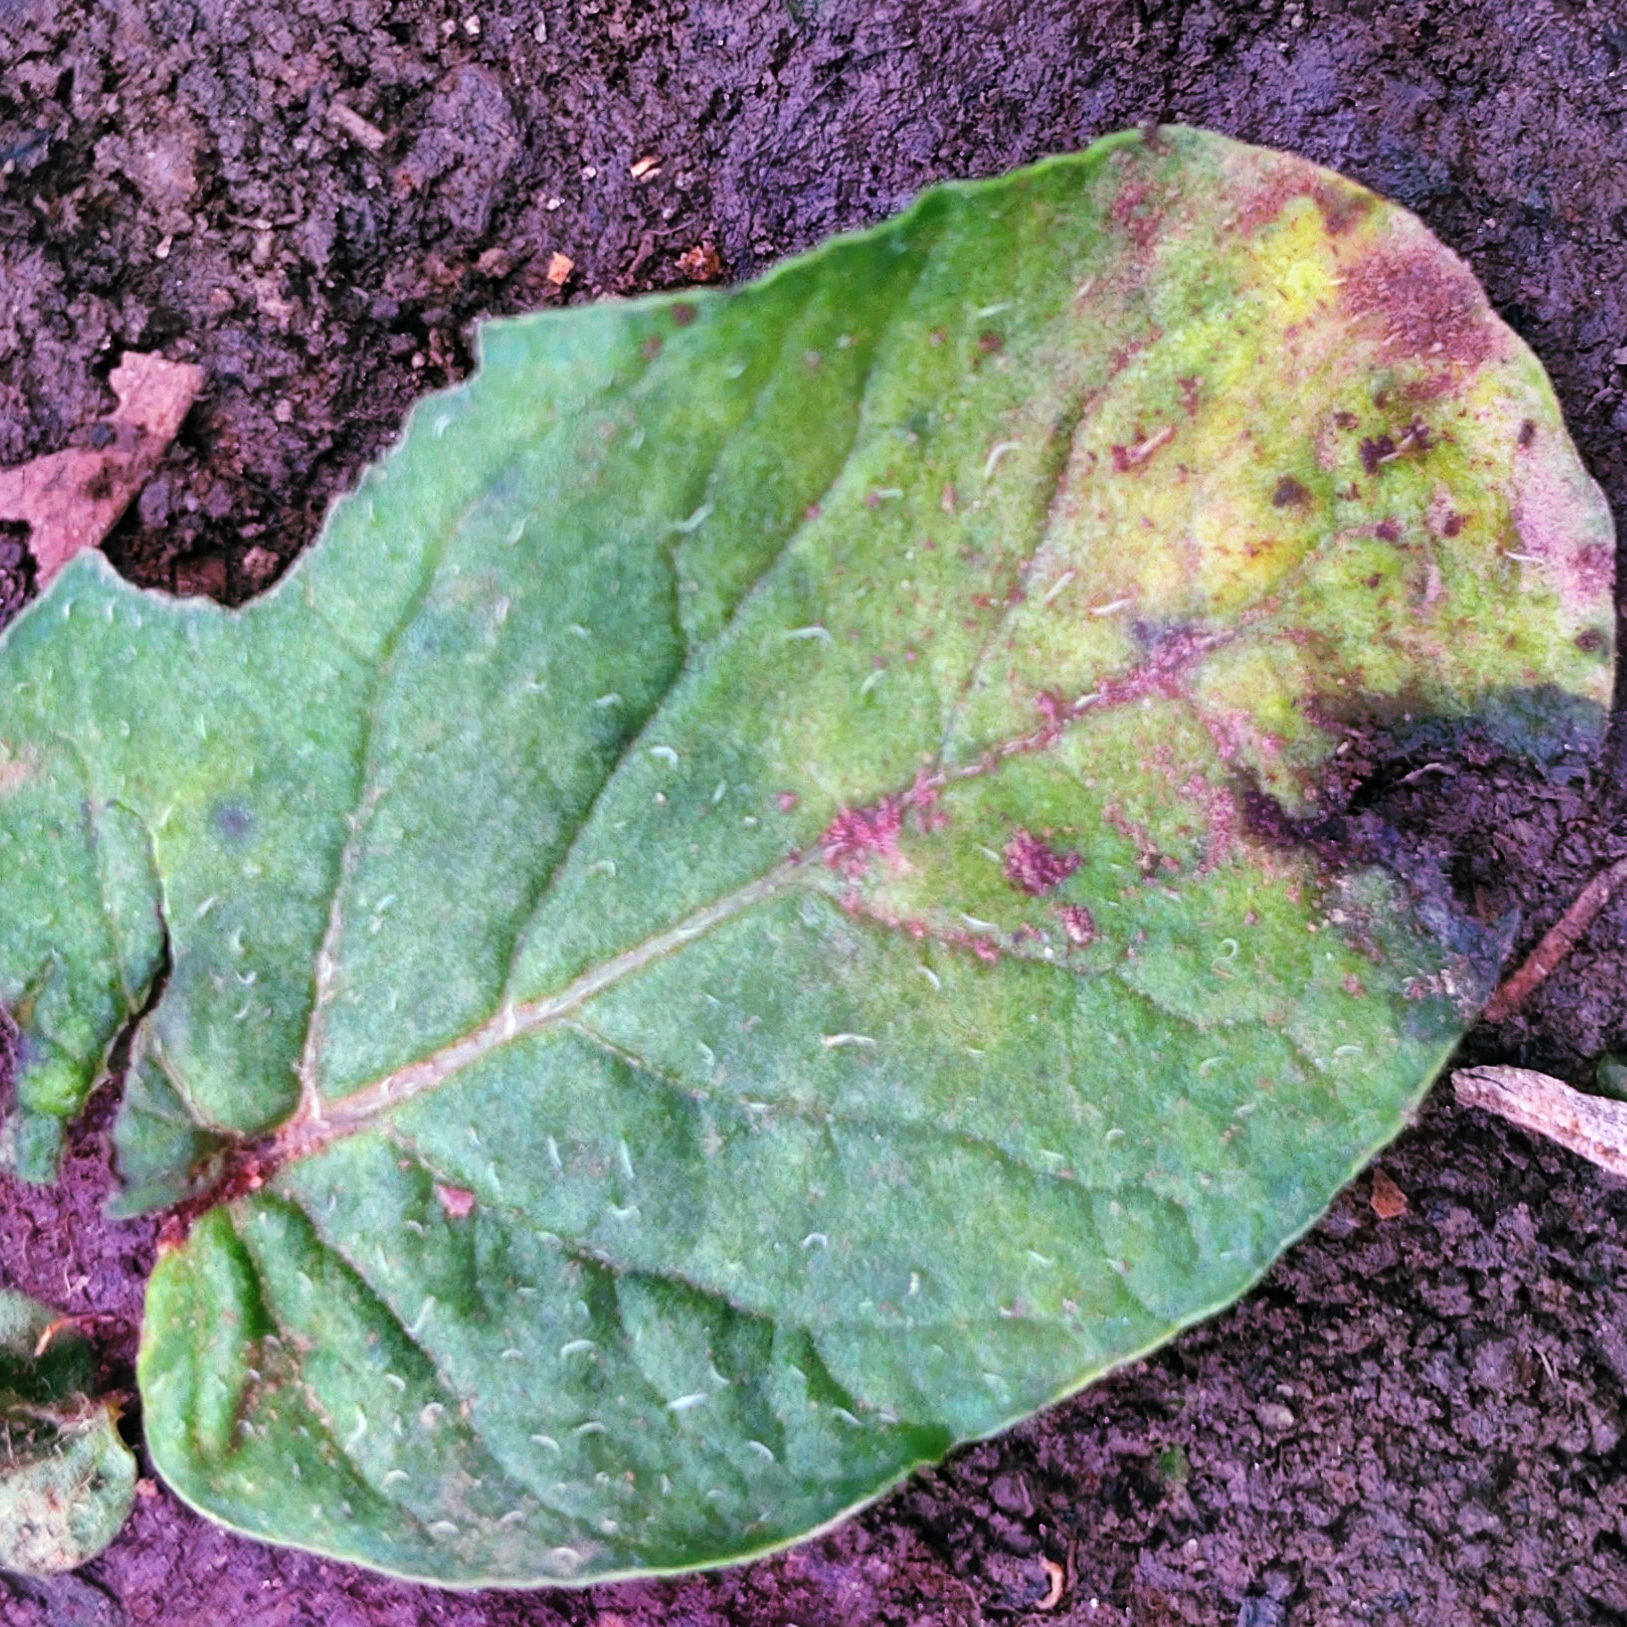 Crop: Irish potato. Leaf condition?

late blight
